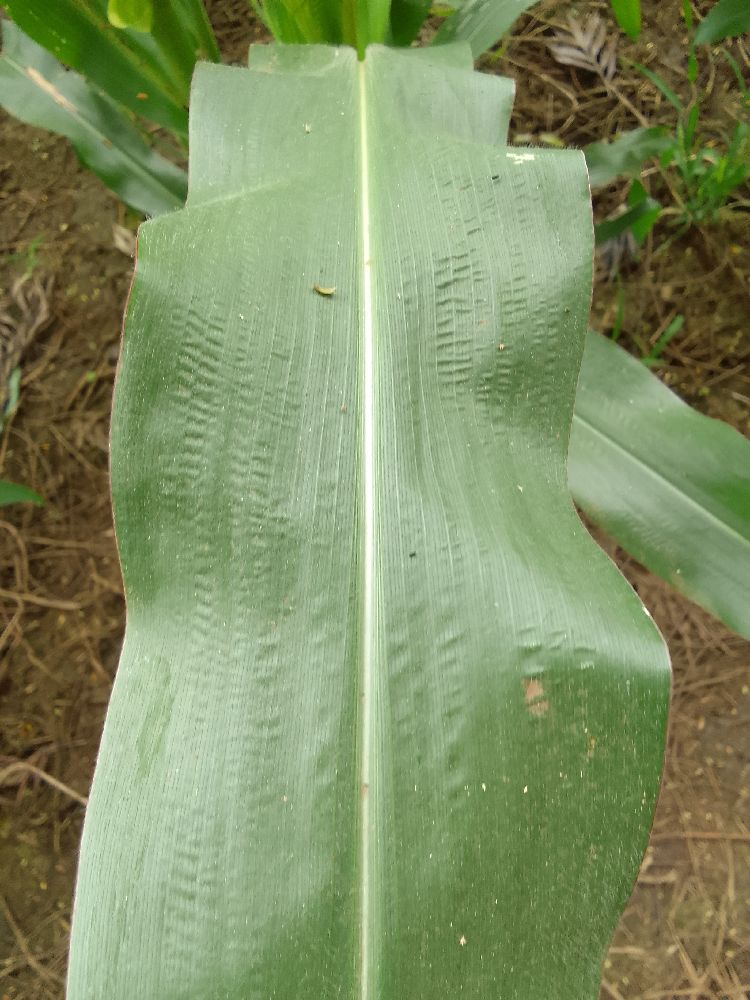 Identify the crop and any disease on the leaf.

maize, healthy
